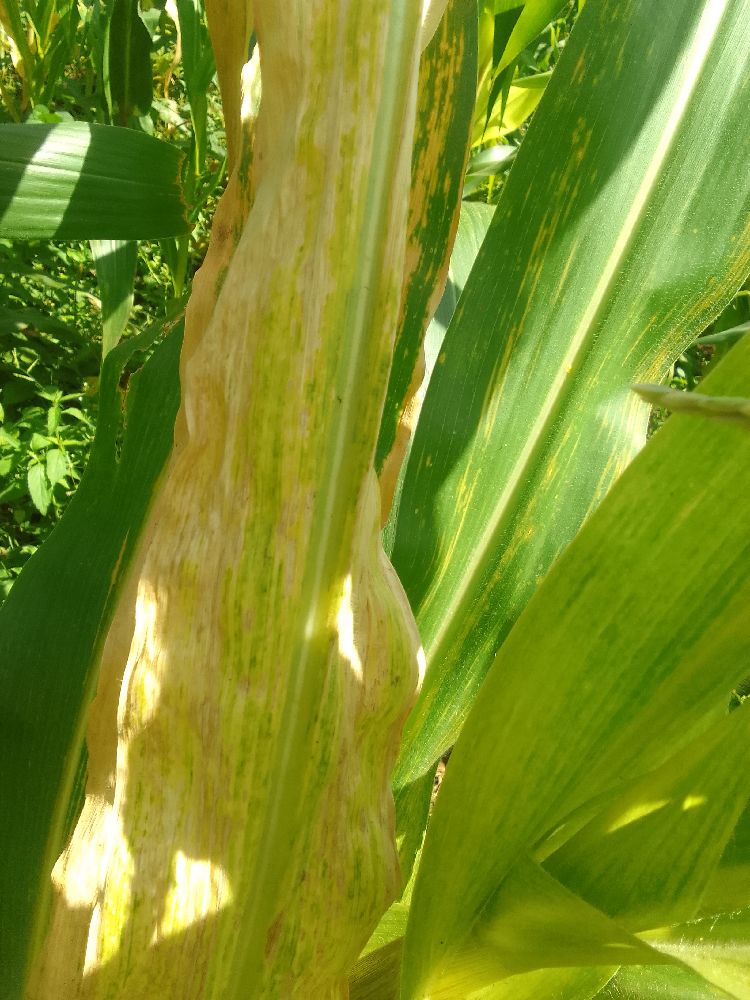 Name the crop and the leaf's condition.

maize, maize lethal necrosis
